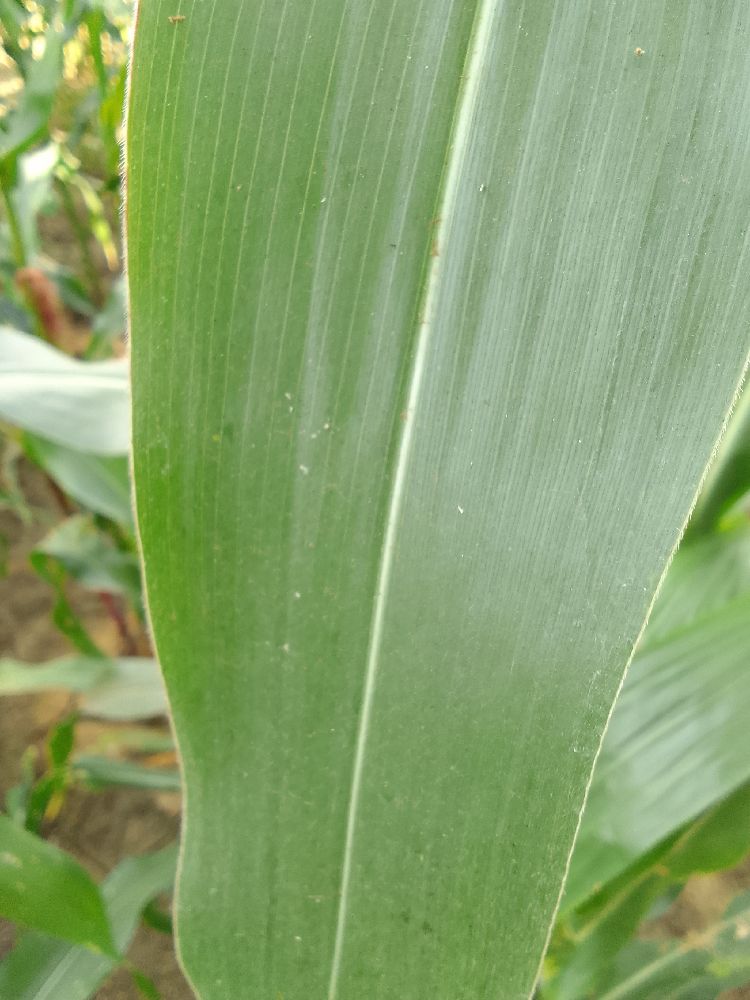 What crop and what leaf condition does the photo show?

maize, healthy
